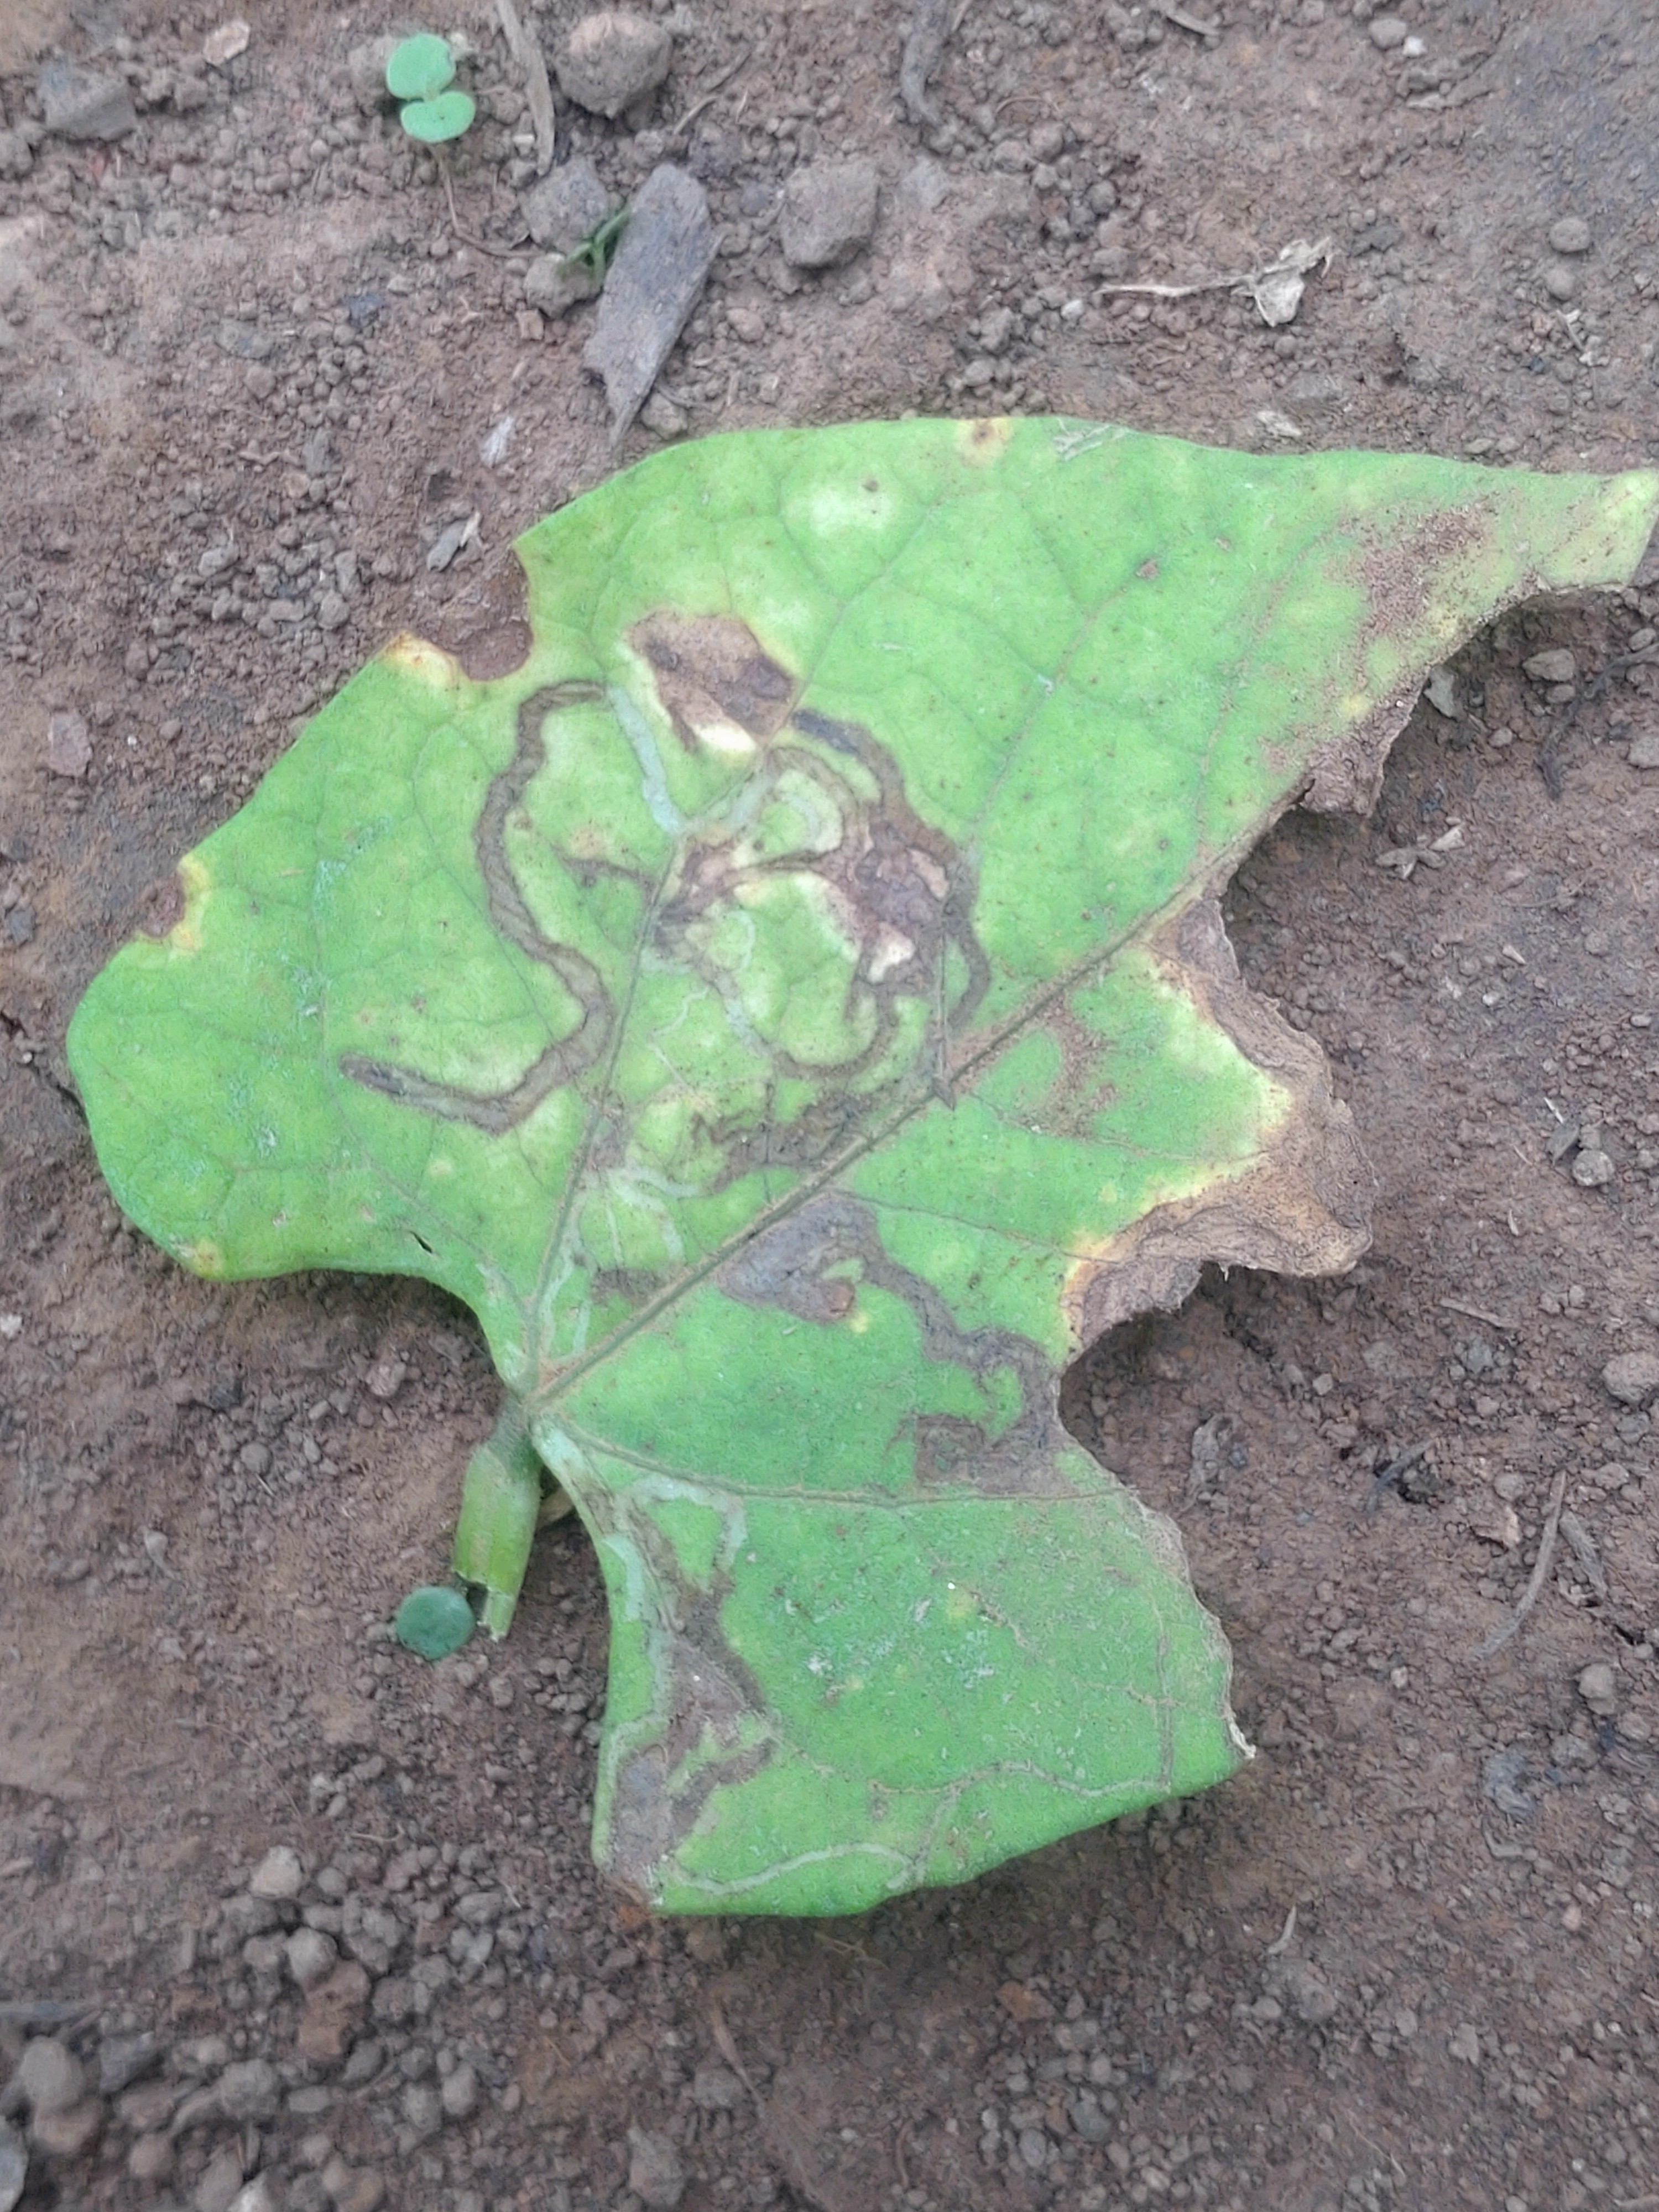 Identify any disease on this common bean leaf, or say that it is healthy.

anthracnose
